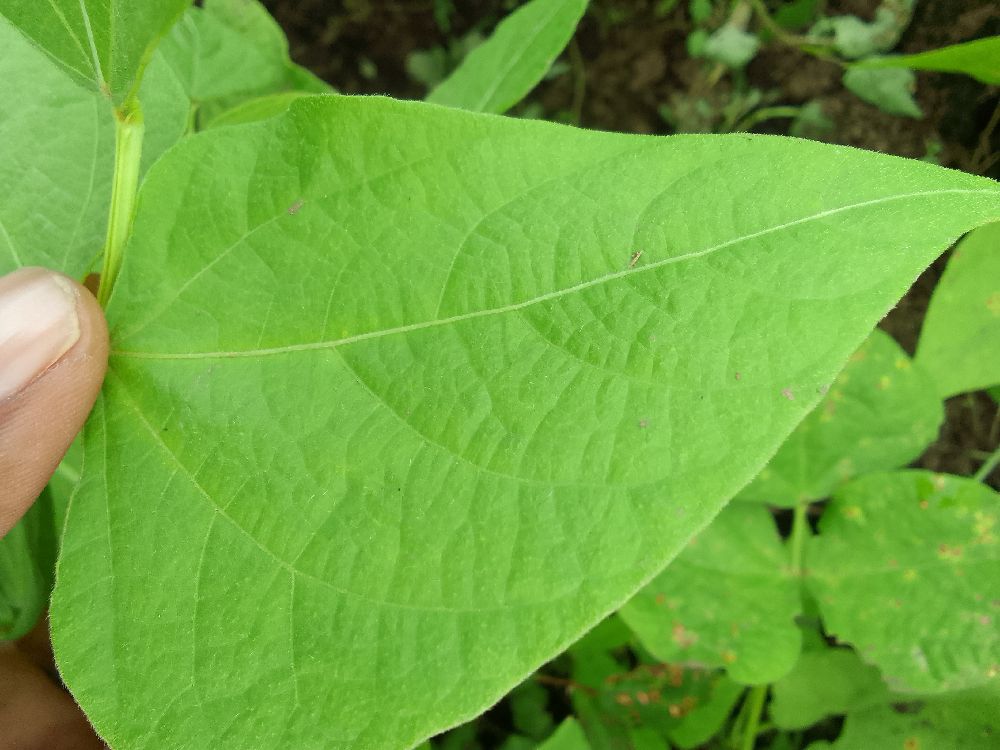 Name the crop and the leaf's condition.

common bean, healthy
